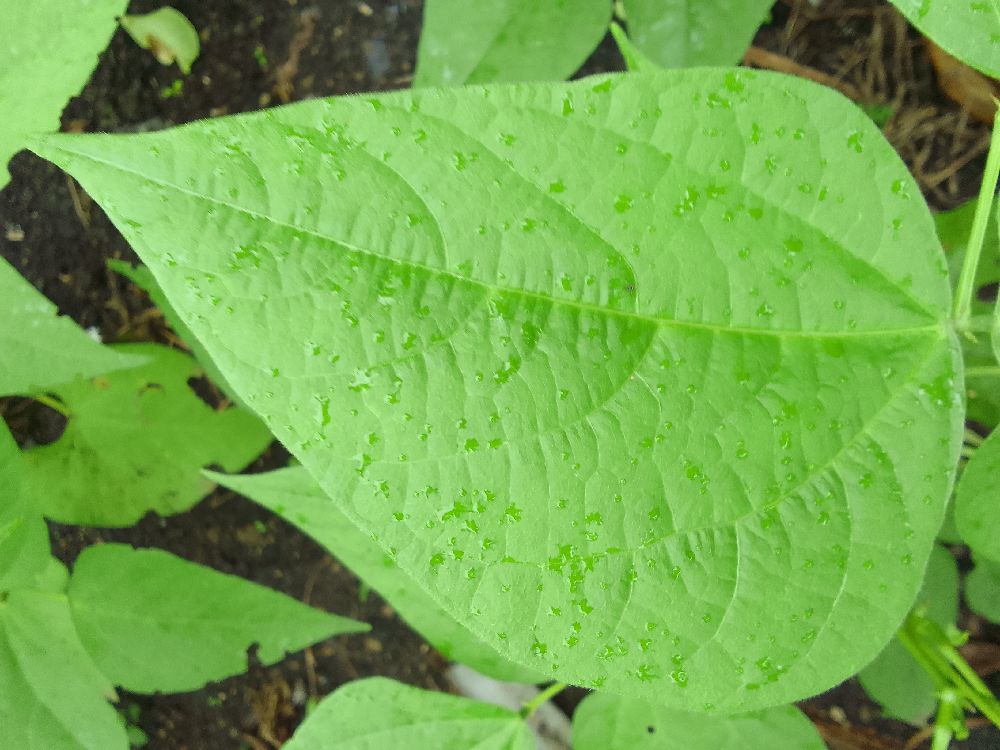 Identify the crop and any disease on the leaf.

common bean, healthy
